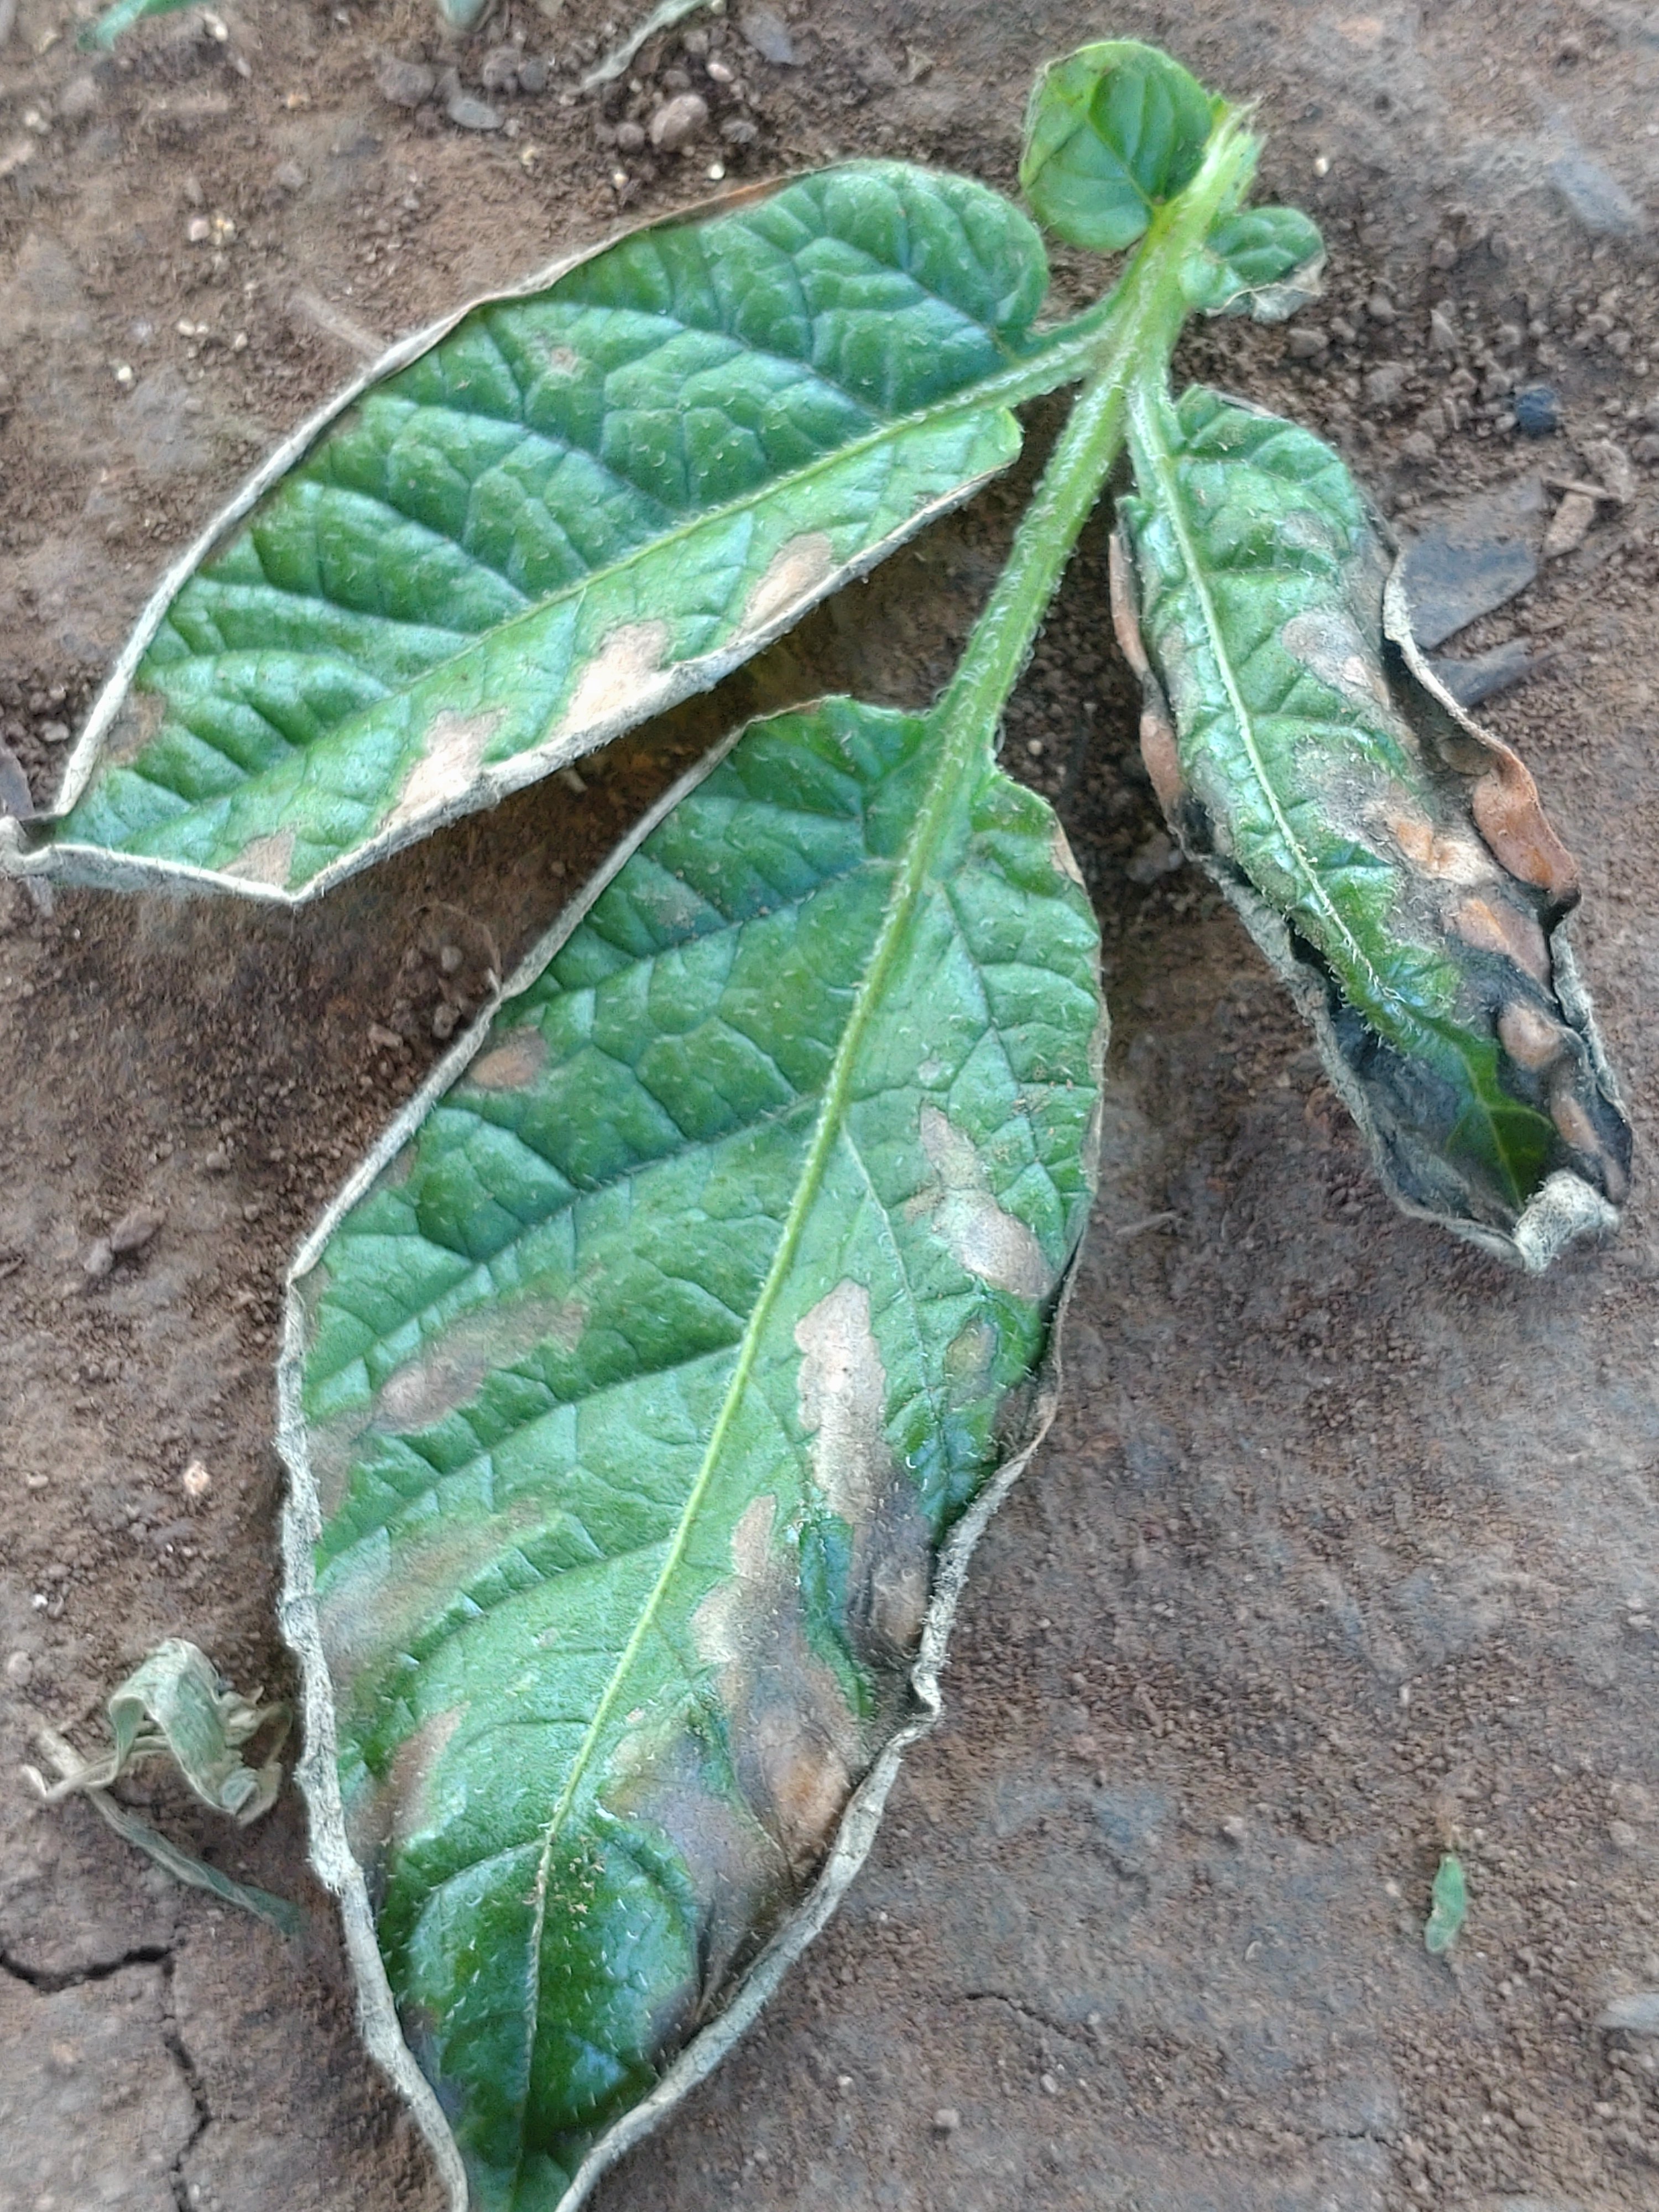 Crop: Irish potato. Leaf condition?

early blight
